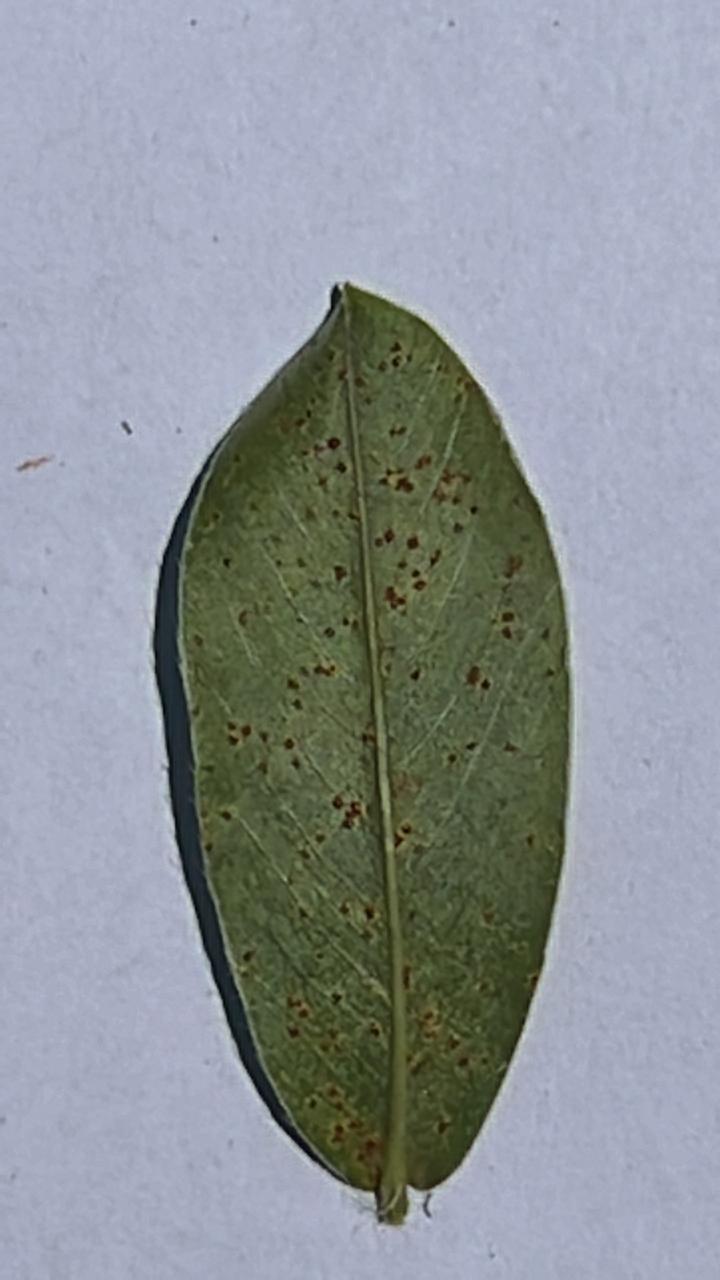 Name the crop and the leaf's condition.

peanut, puccinia arachidis
